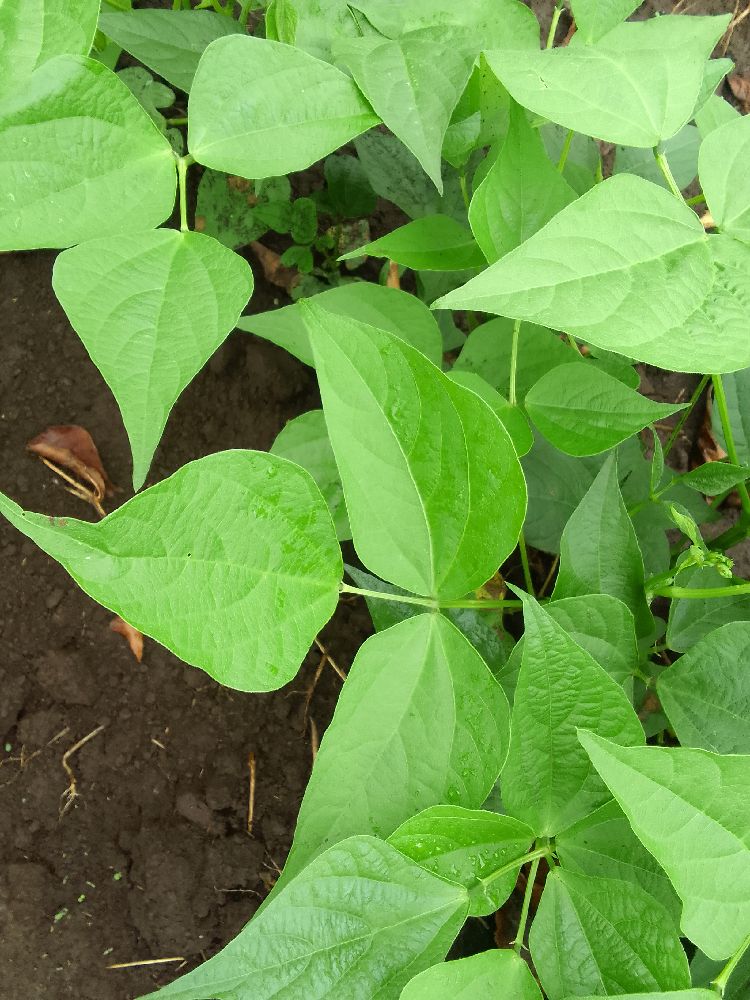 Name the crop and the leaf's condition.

common bean, healthy
